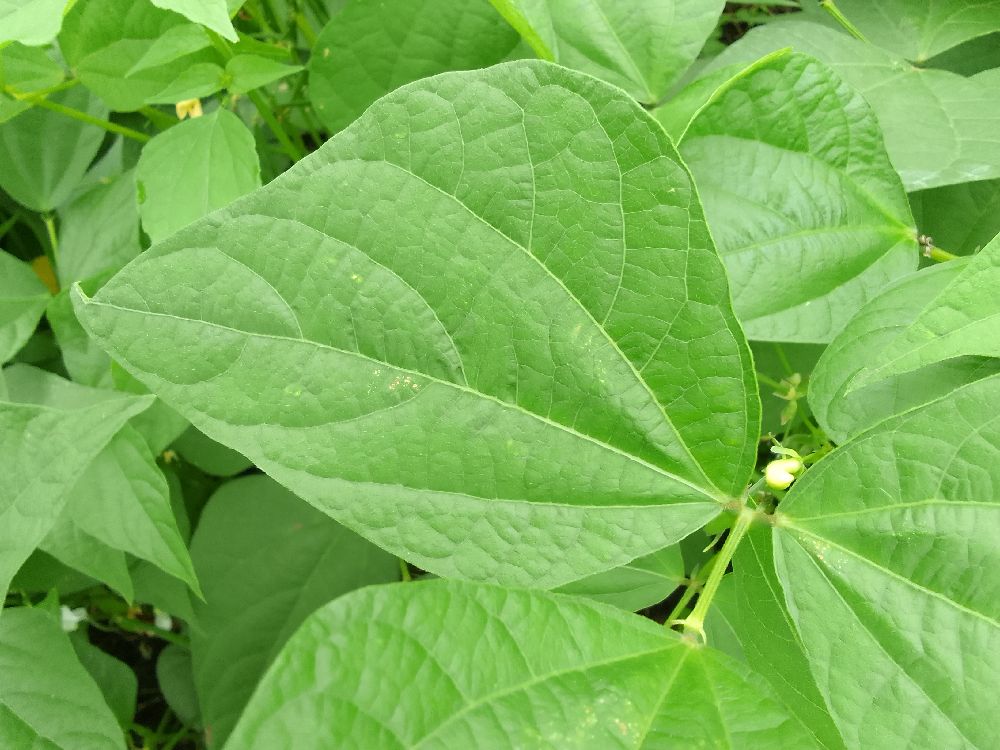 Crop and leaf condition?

common bean, healthy
